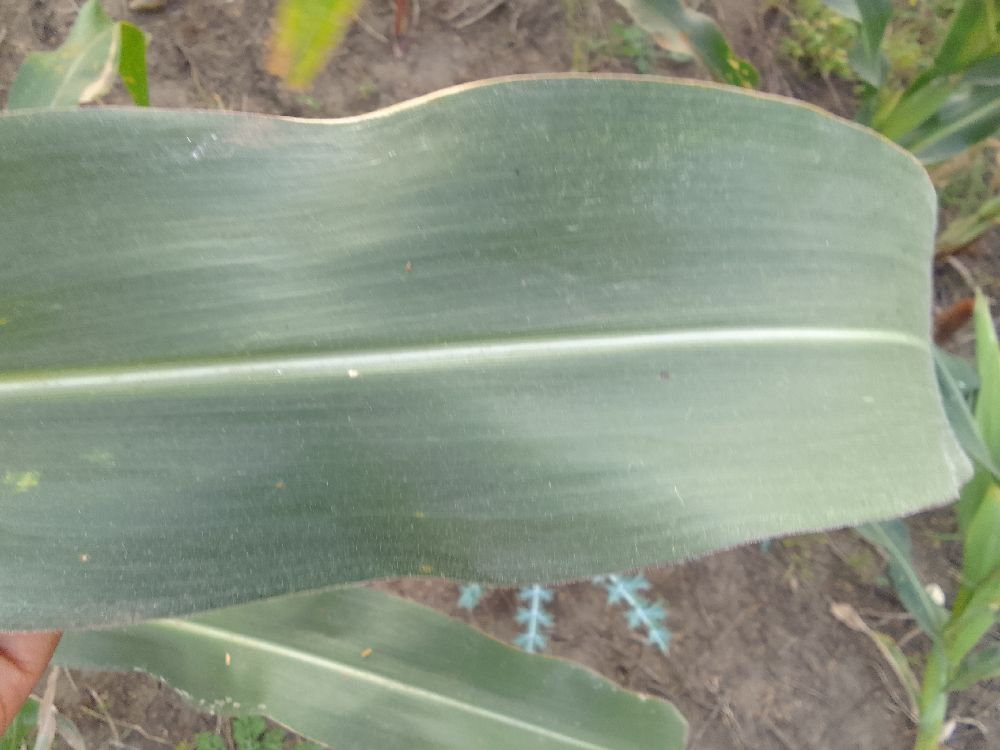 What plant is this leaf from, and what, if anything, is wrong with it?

maize, healthy
